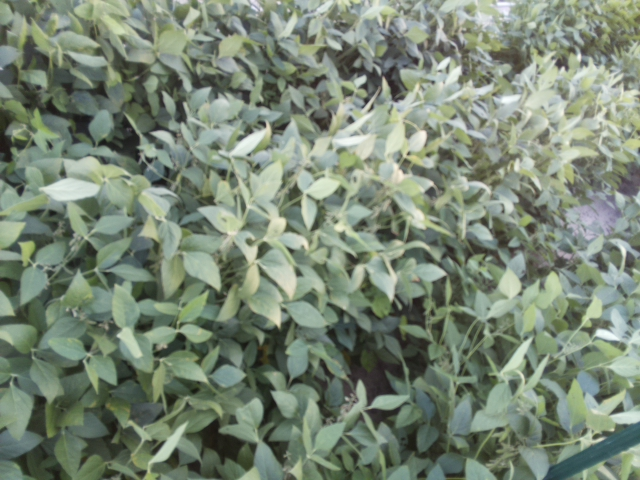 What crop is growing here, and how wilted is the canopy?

soybean, moderate turgor loss in upper canopy
